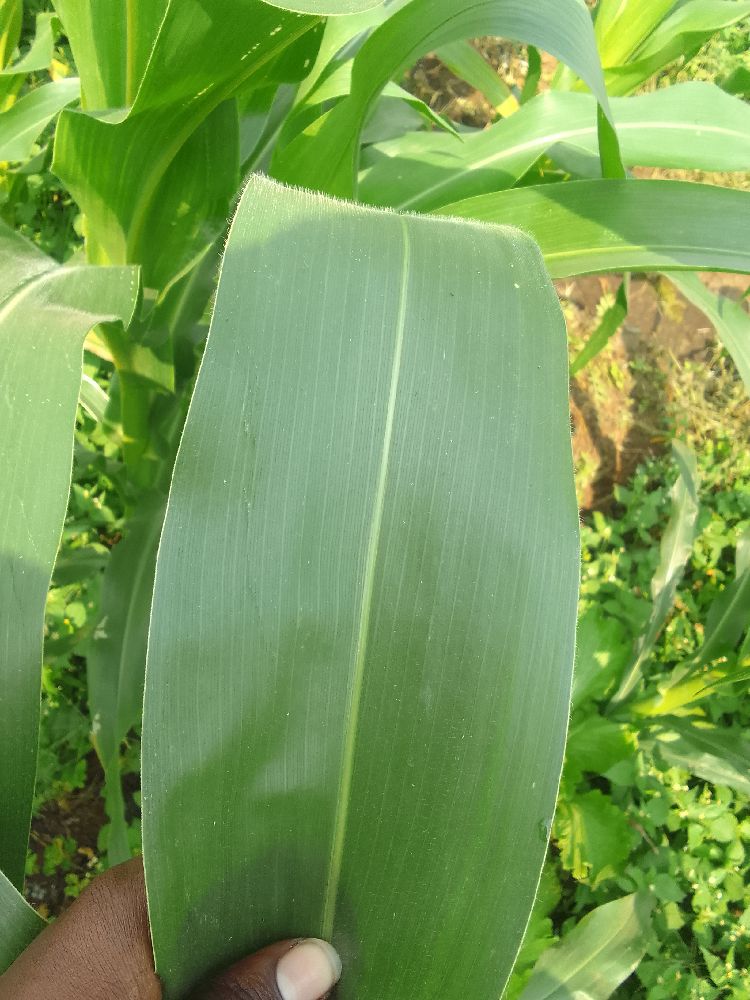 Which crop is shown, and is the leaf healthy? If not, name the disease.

maize, healthy
